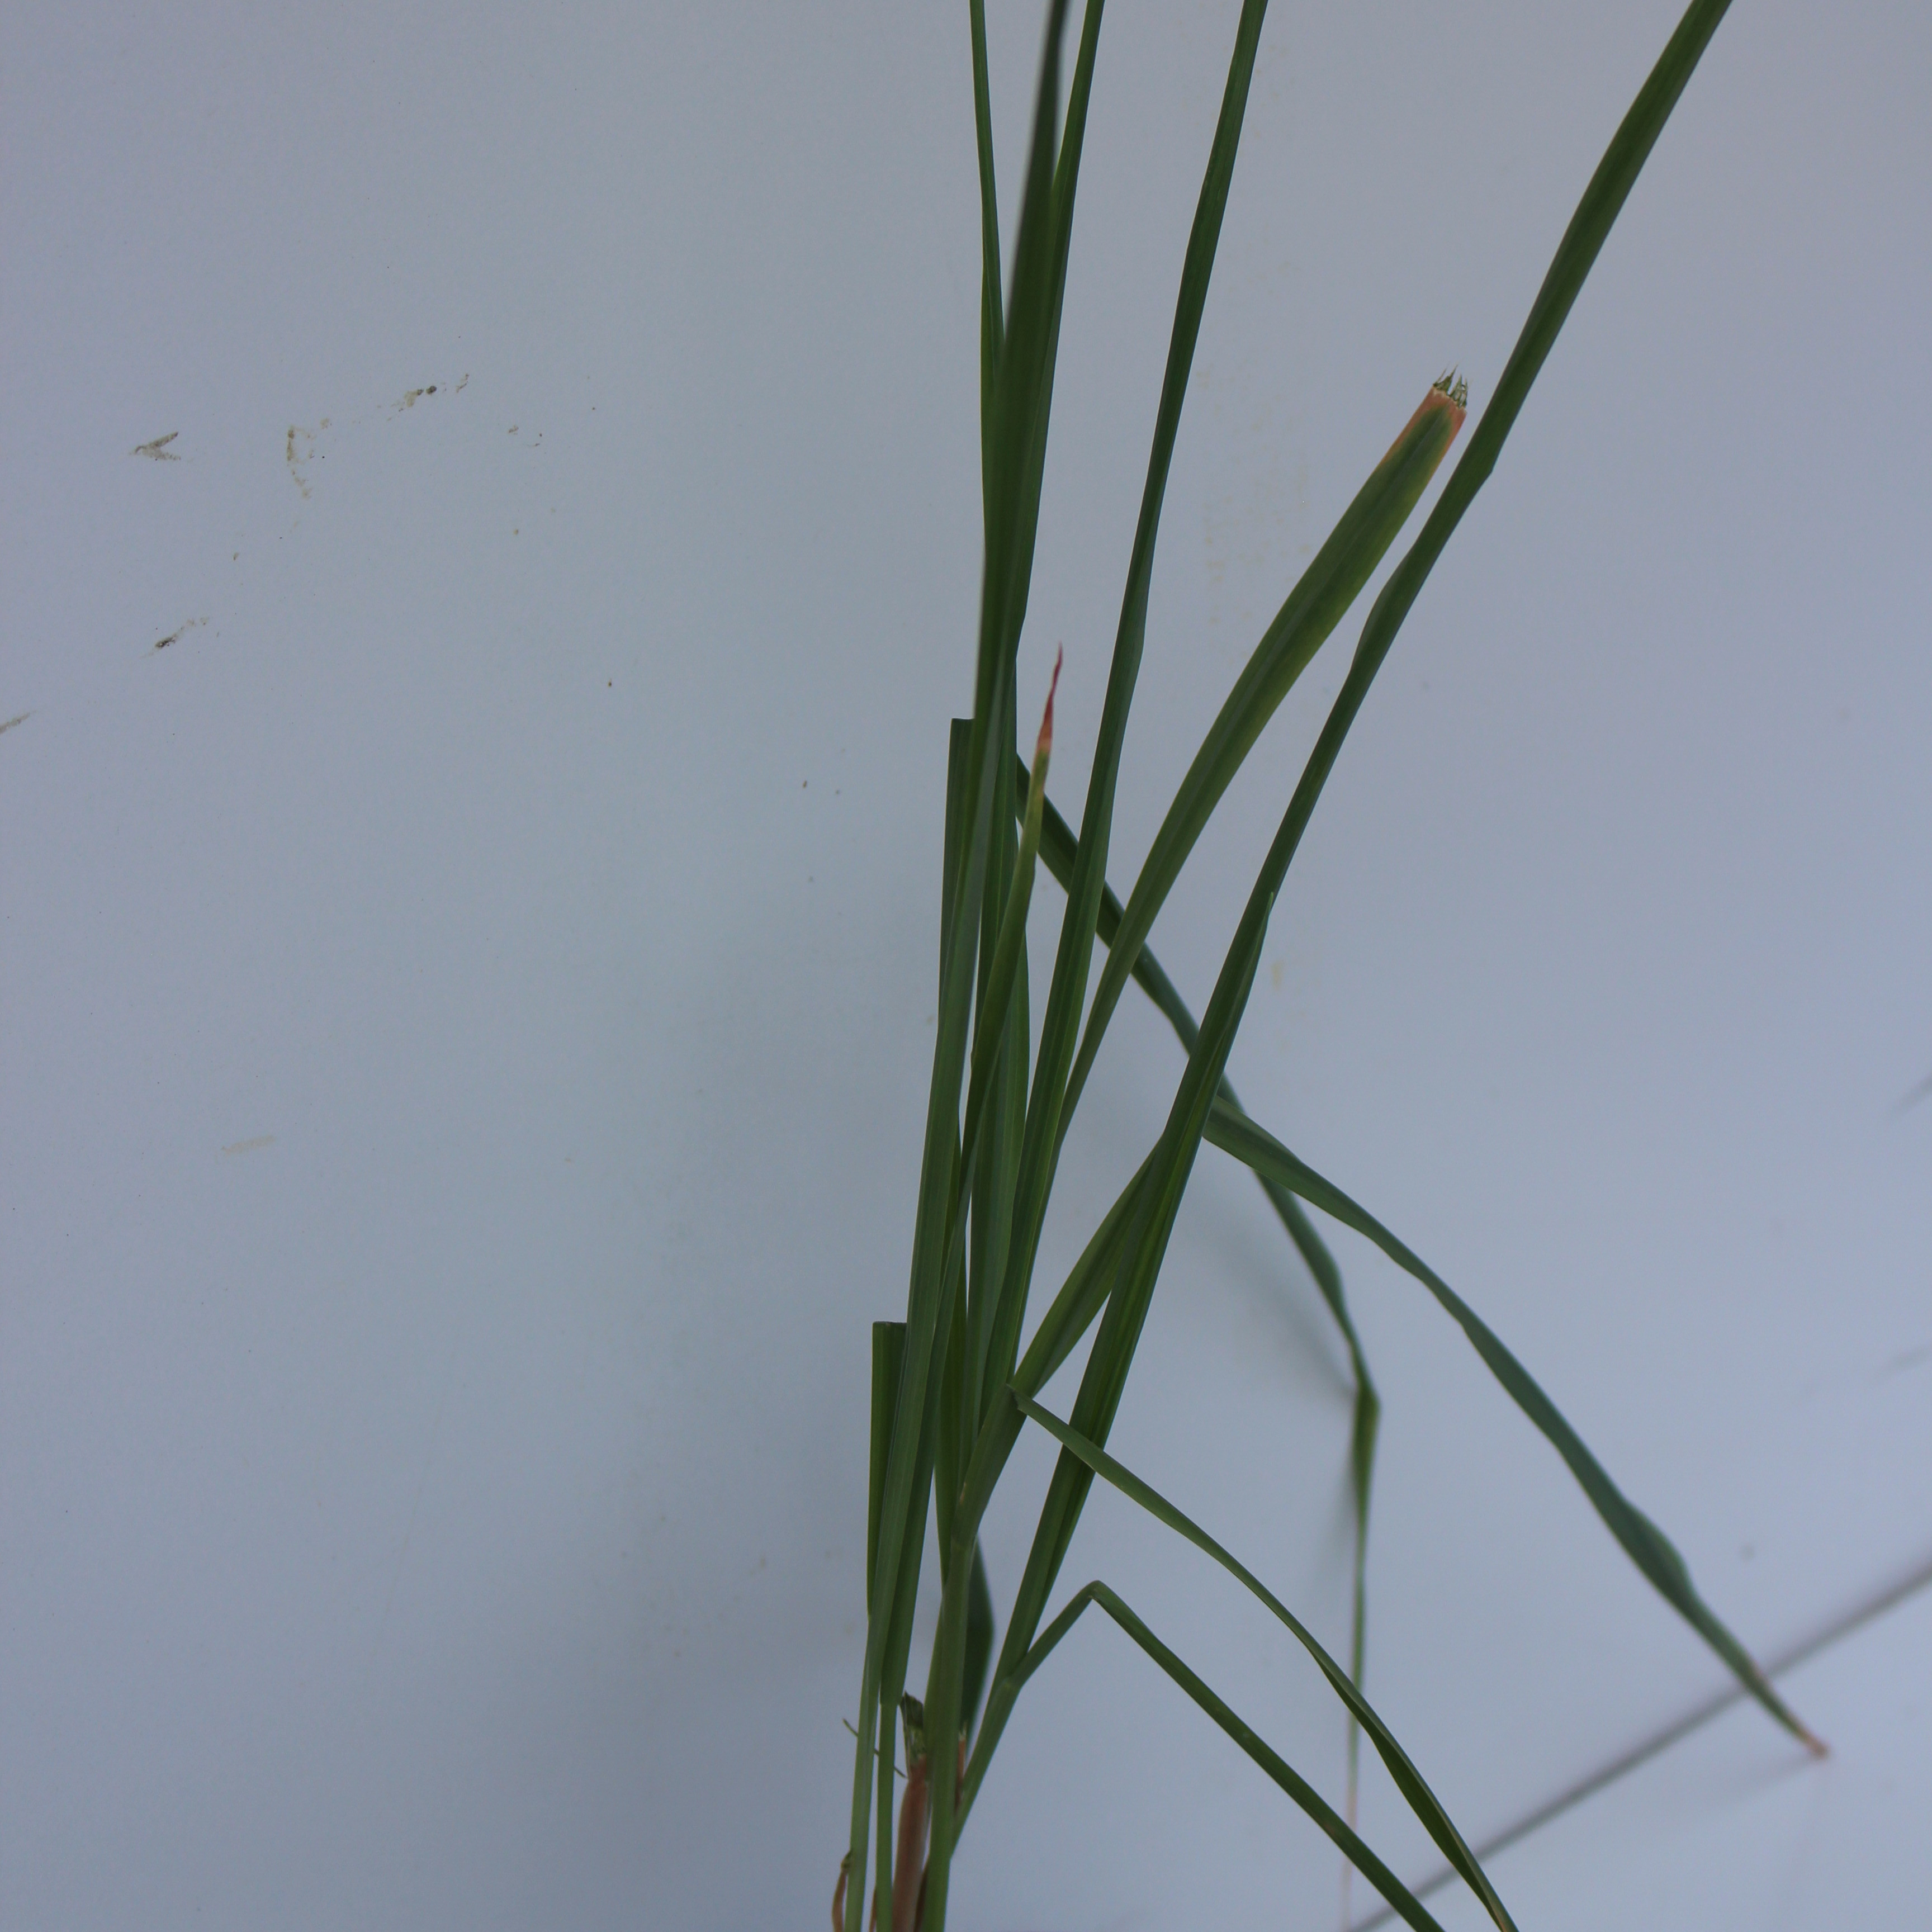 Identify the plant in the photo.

Avena sterilis
